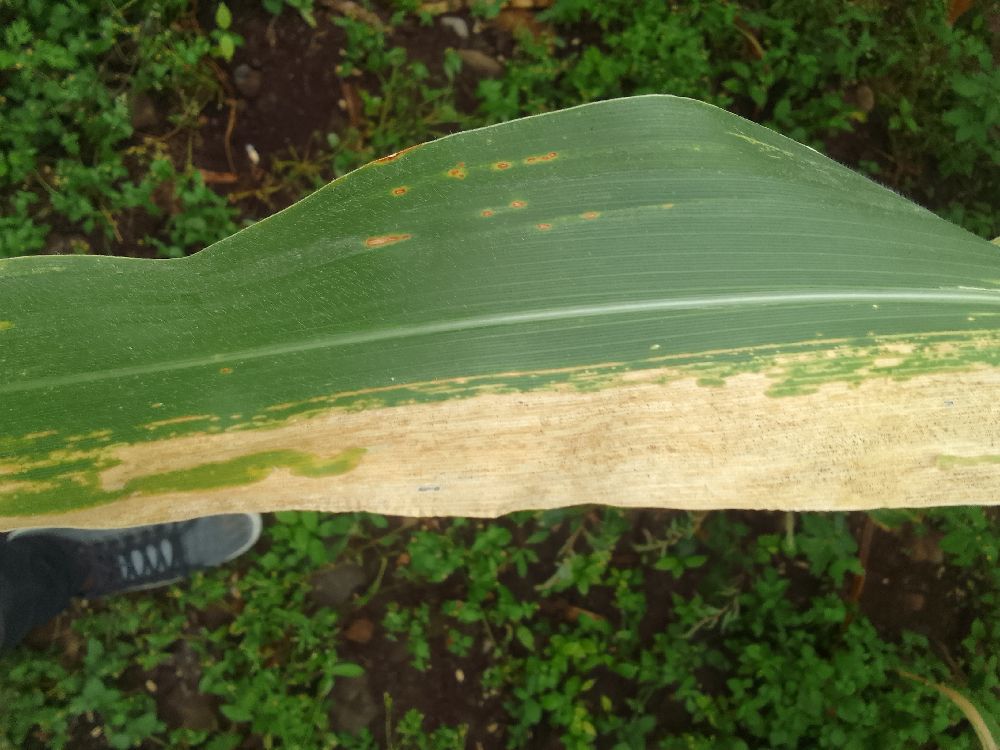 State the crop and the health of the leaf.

maize, maize lethal necrosis
